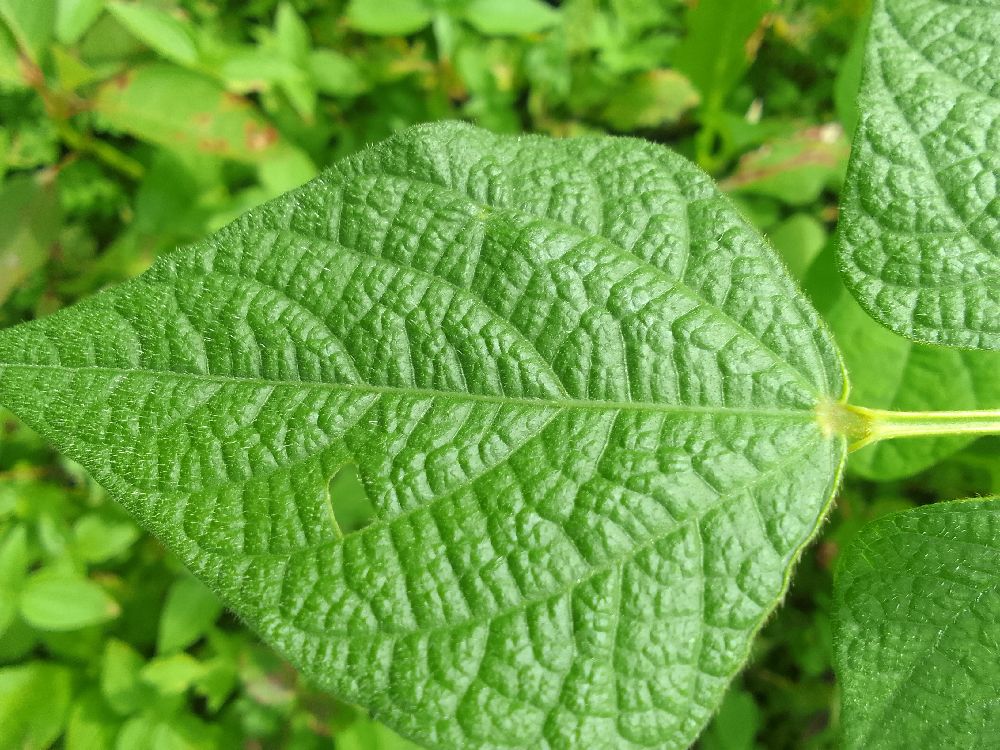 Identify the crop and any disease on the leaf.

common bean, healthy
